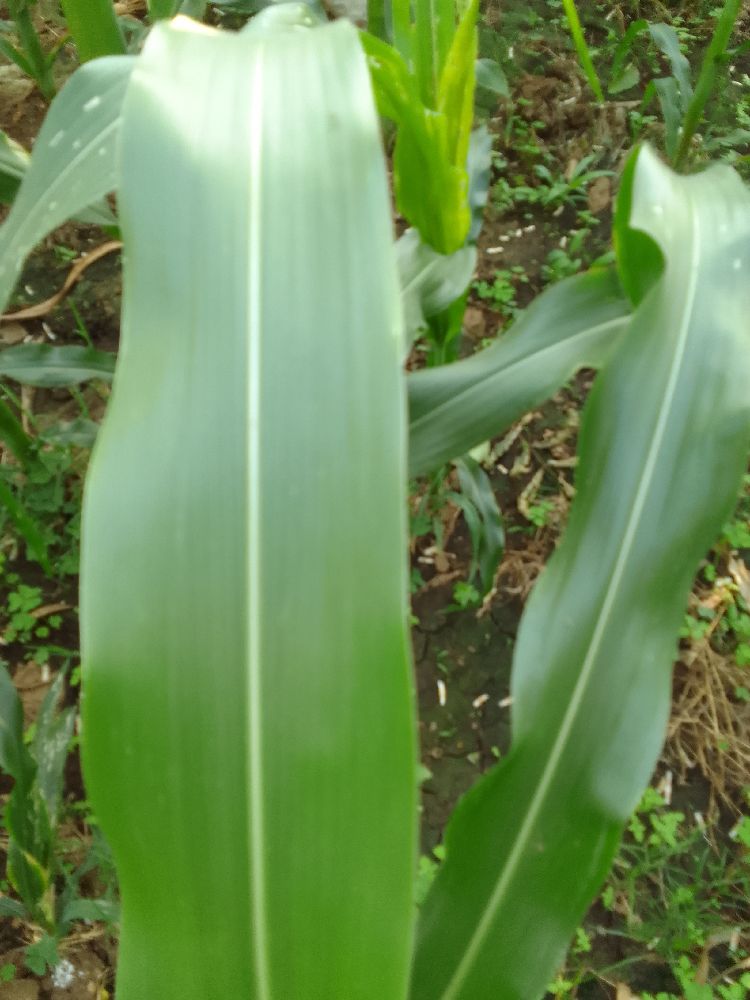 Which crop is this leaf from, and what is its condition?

maize, healthy
